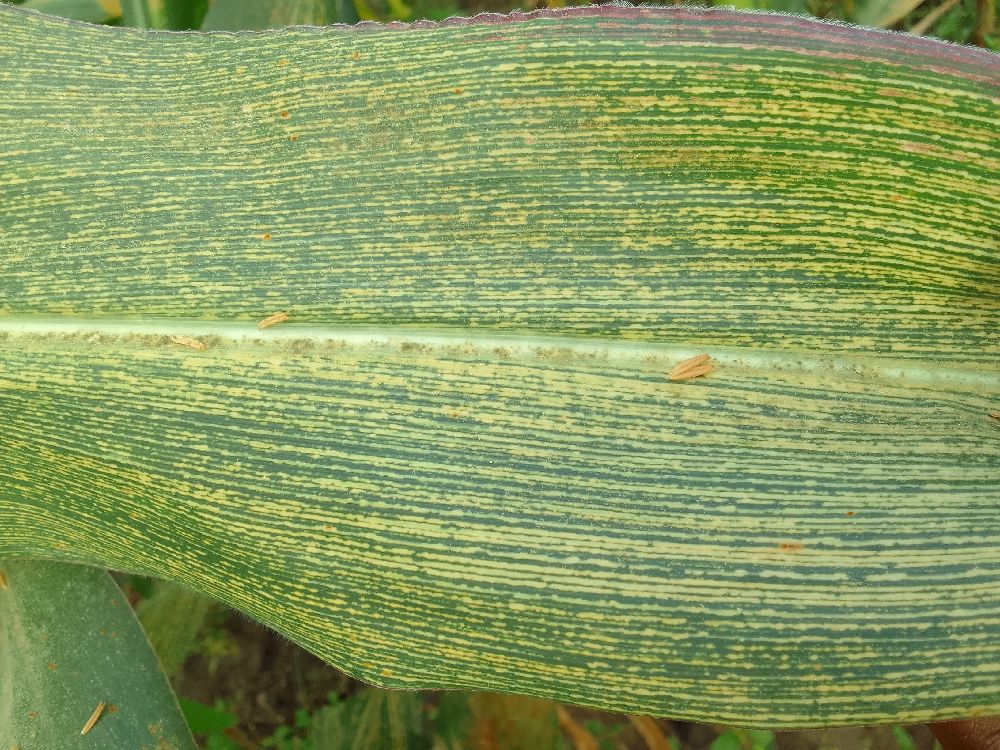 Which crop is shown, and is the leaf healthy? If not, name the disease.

maize, maize streak virus
